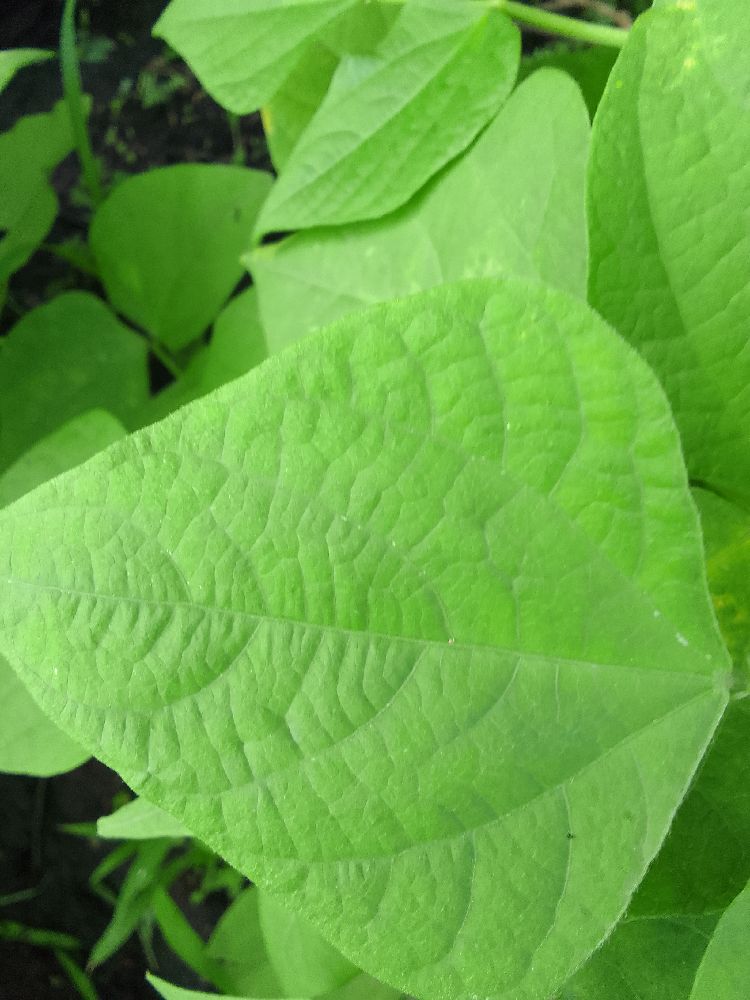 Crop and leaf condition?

common bean, healthy
